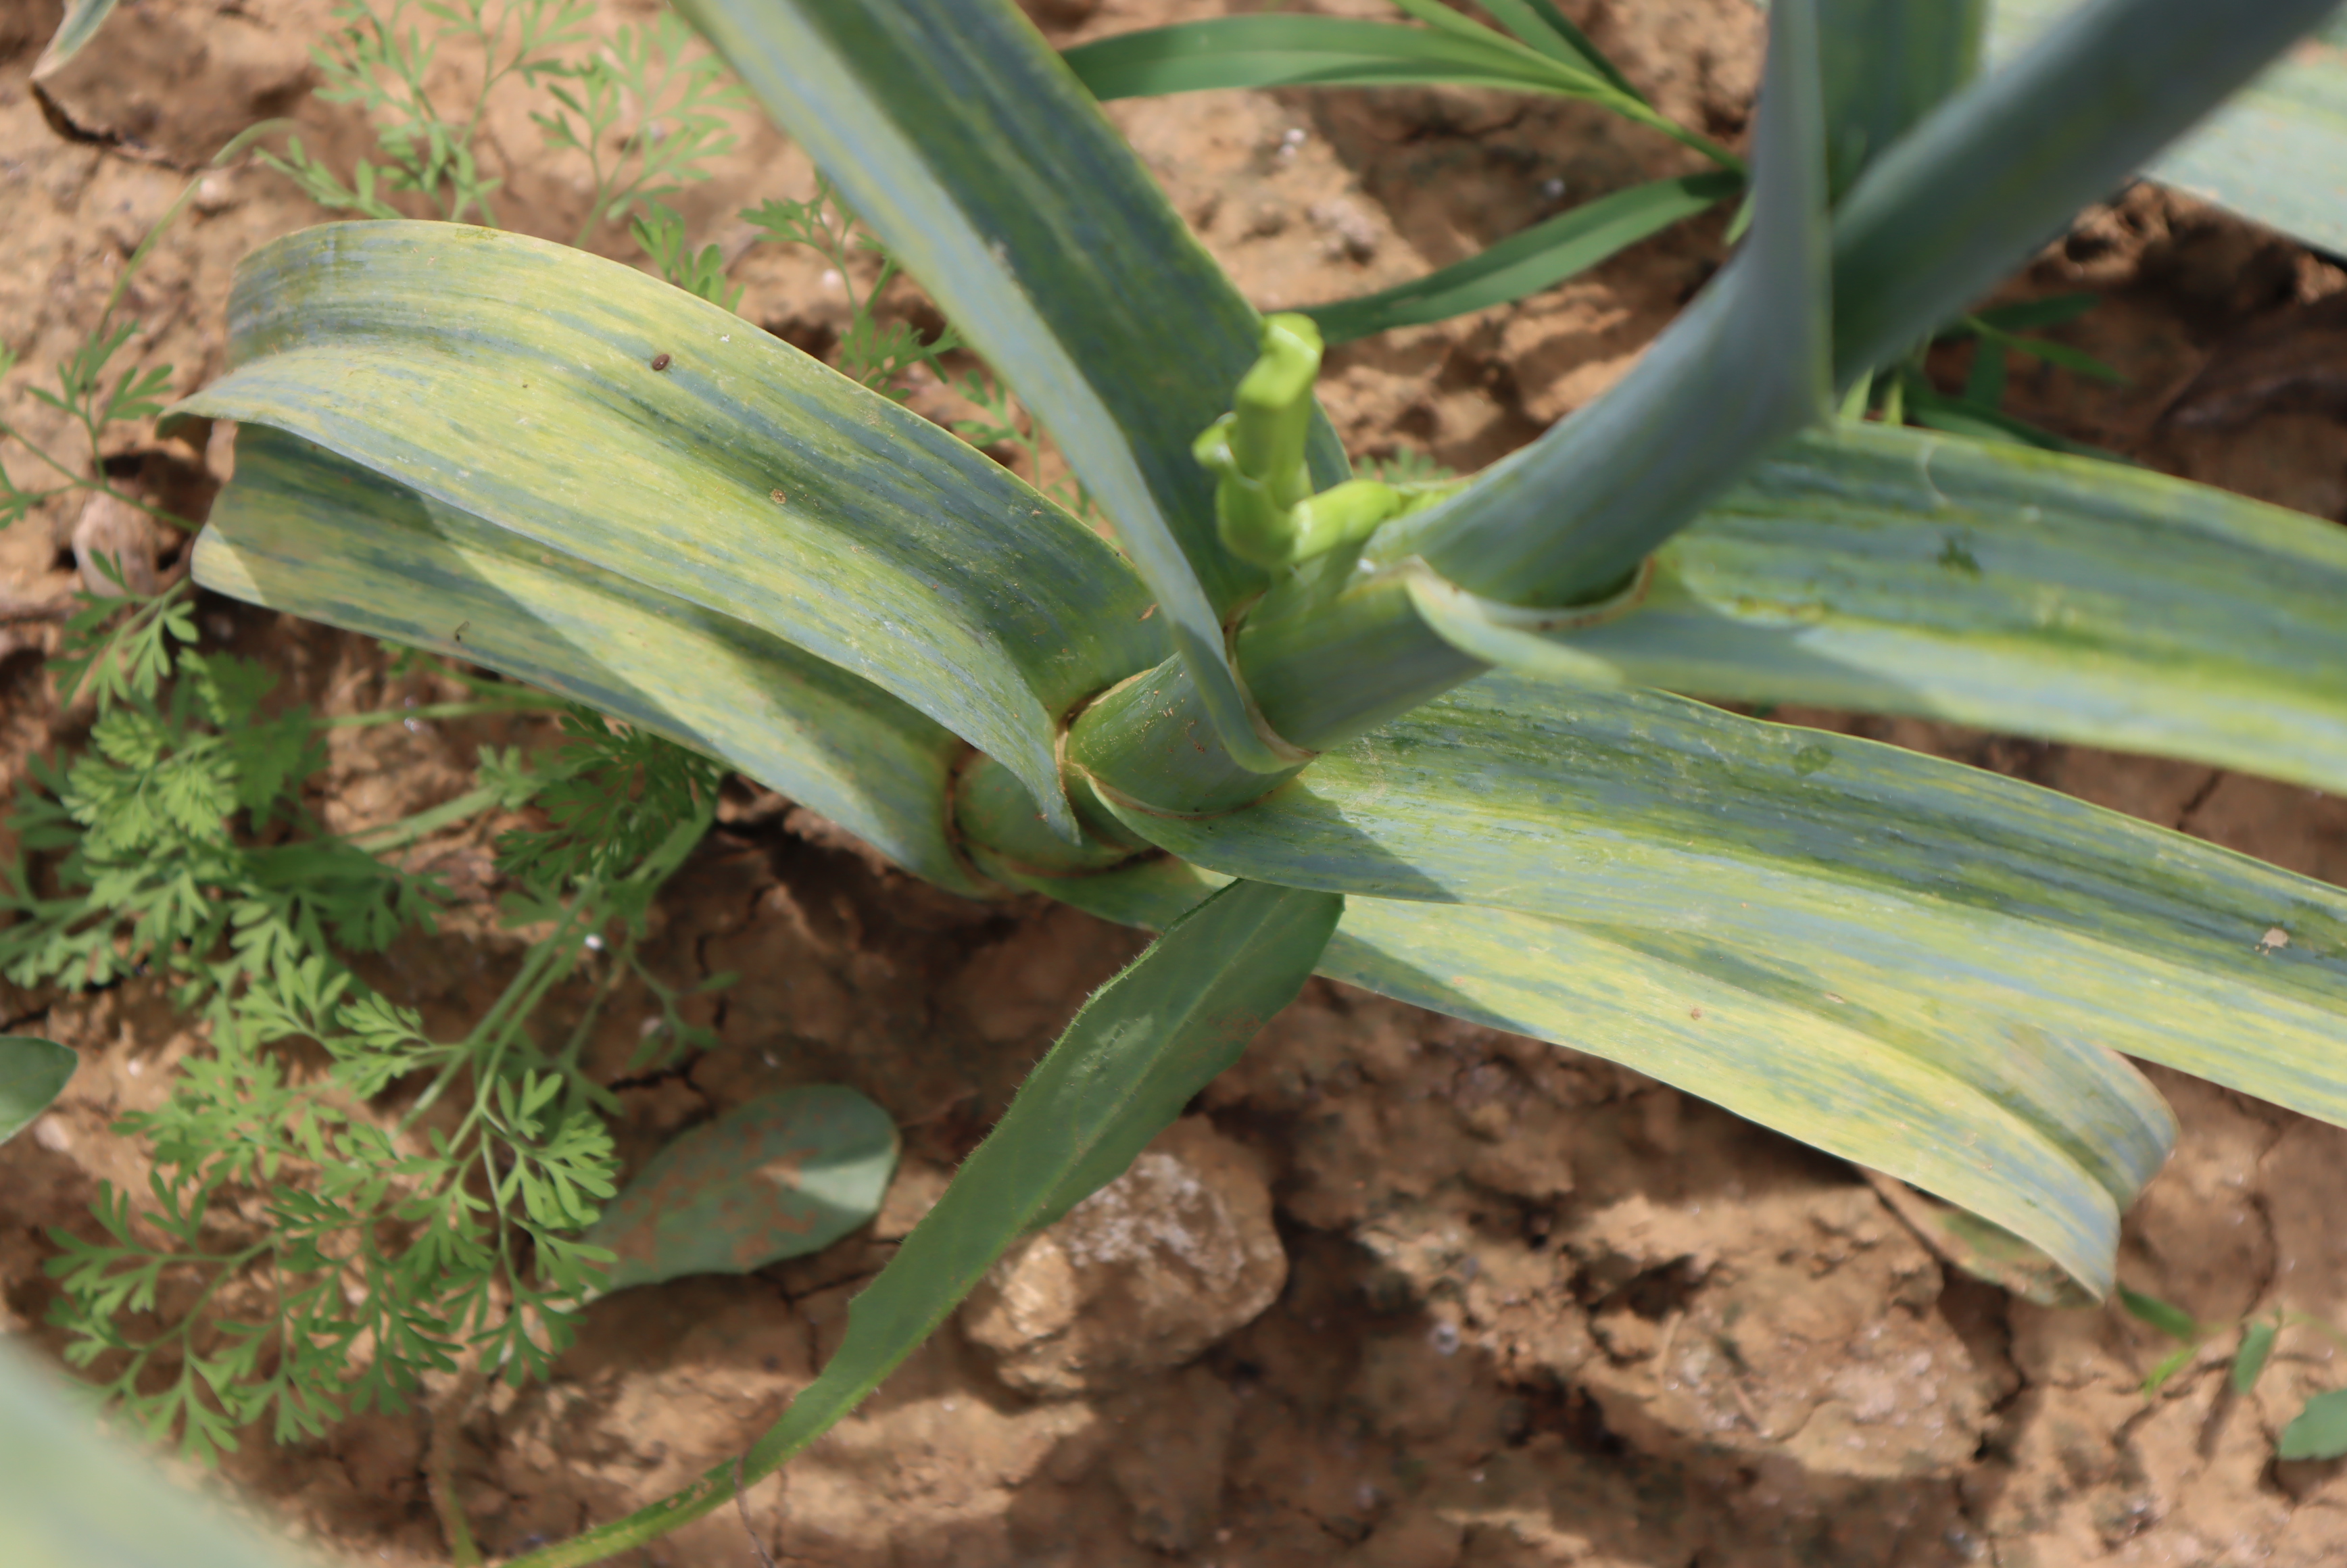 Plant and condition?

elephant garlic, chlorosis
